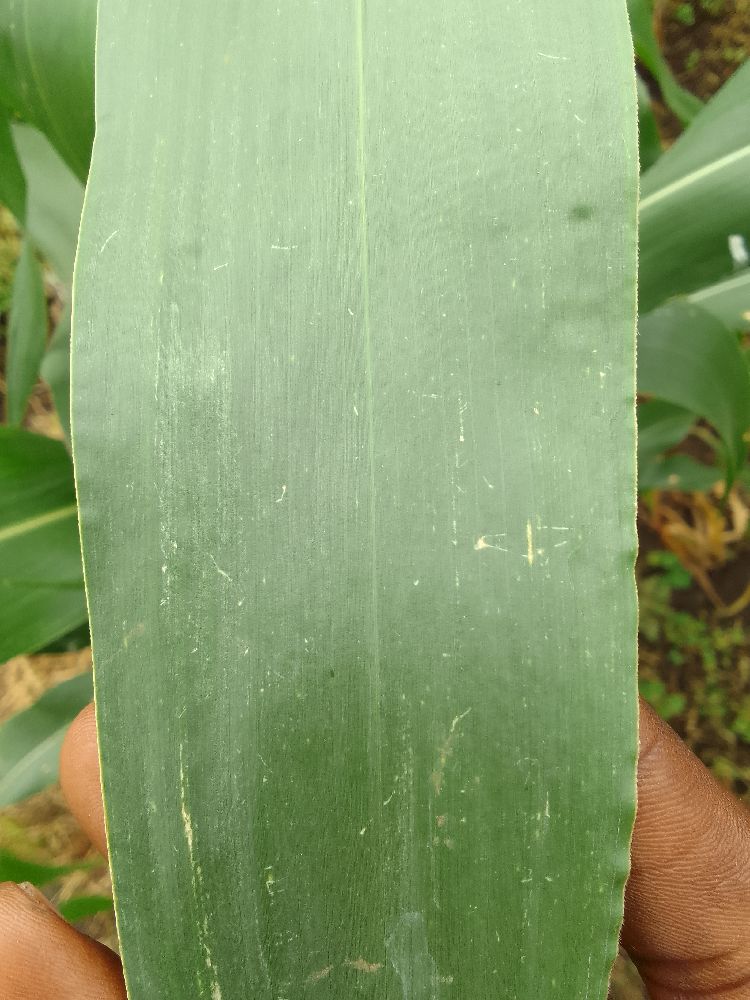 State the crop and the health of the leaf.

maize, healthy
